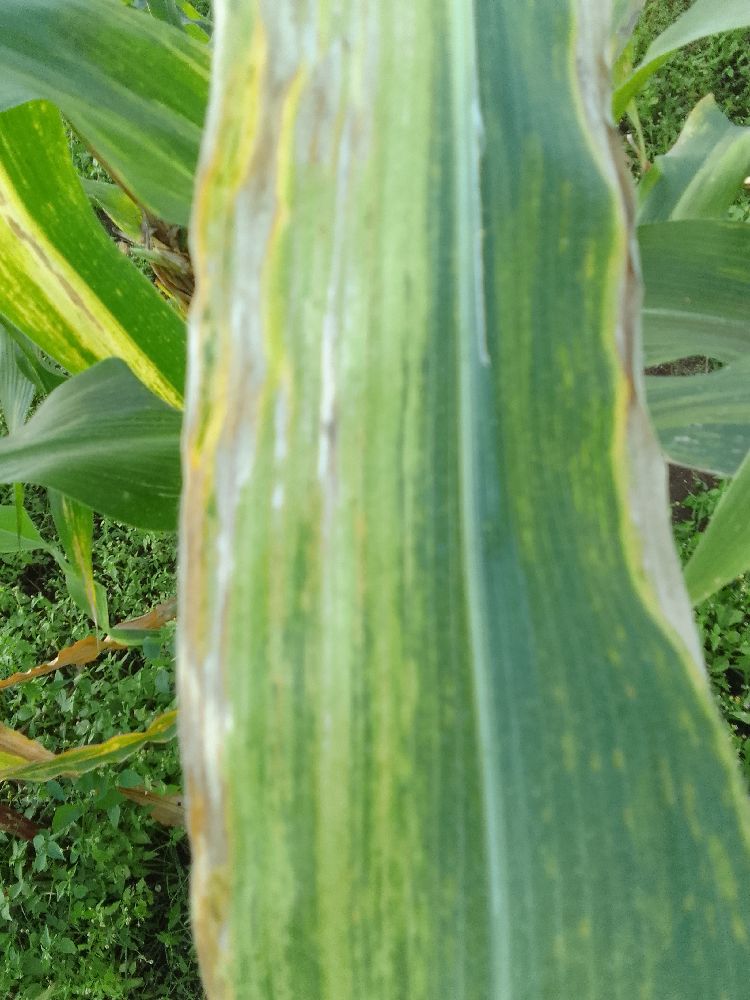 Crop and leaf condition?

maize, maize lethal necrosis
